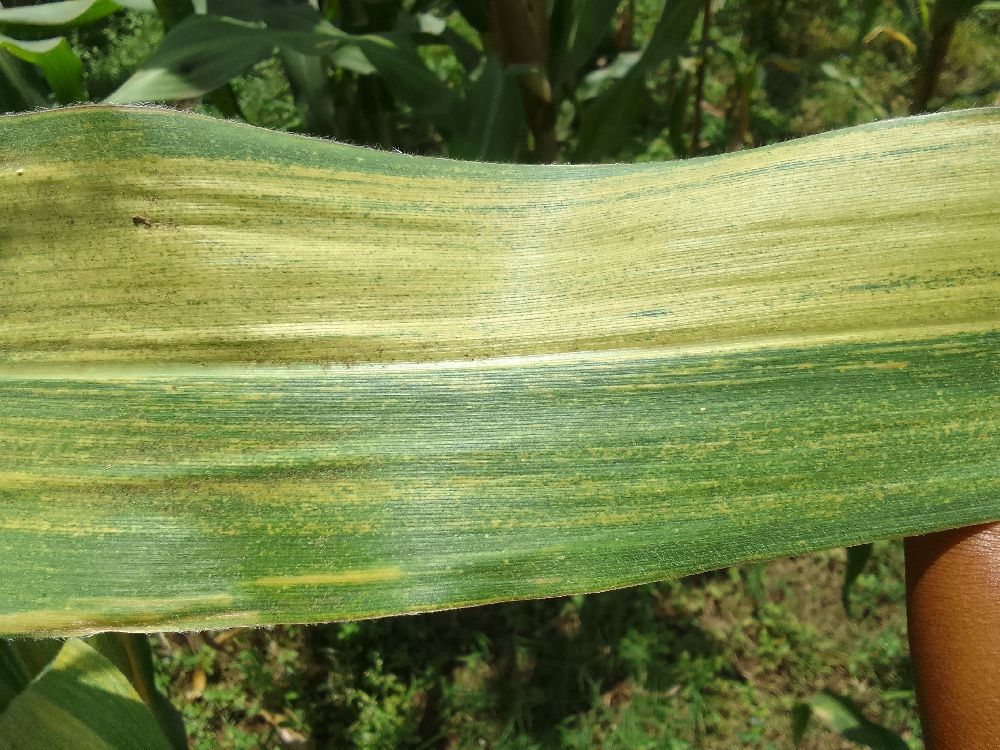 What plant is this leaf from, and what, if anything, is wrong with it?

maize, maize lethal necrosis
